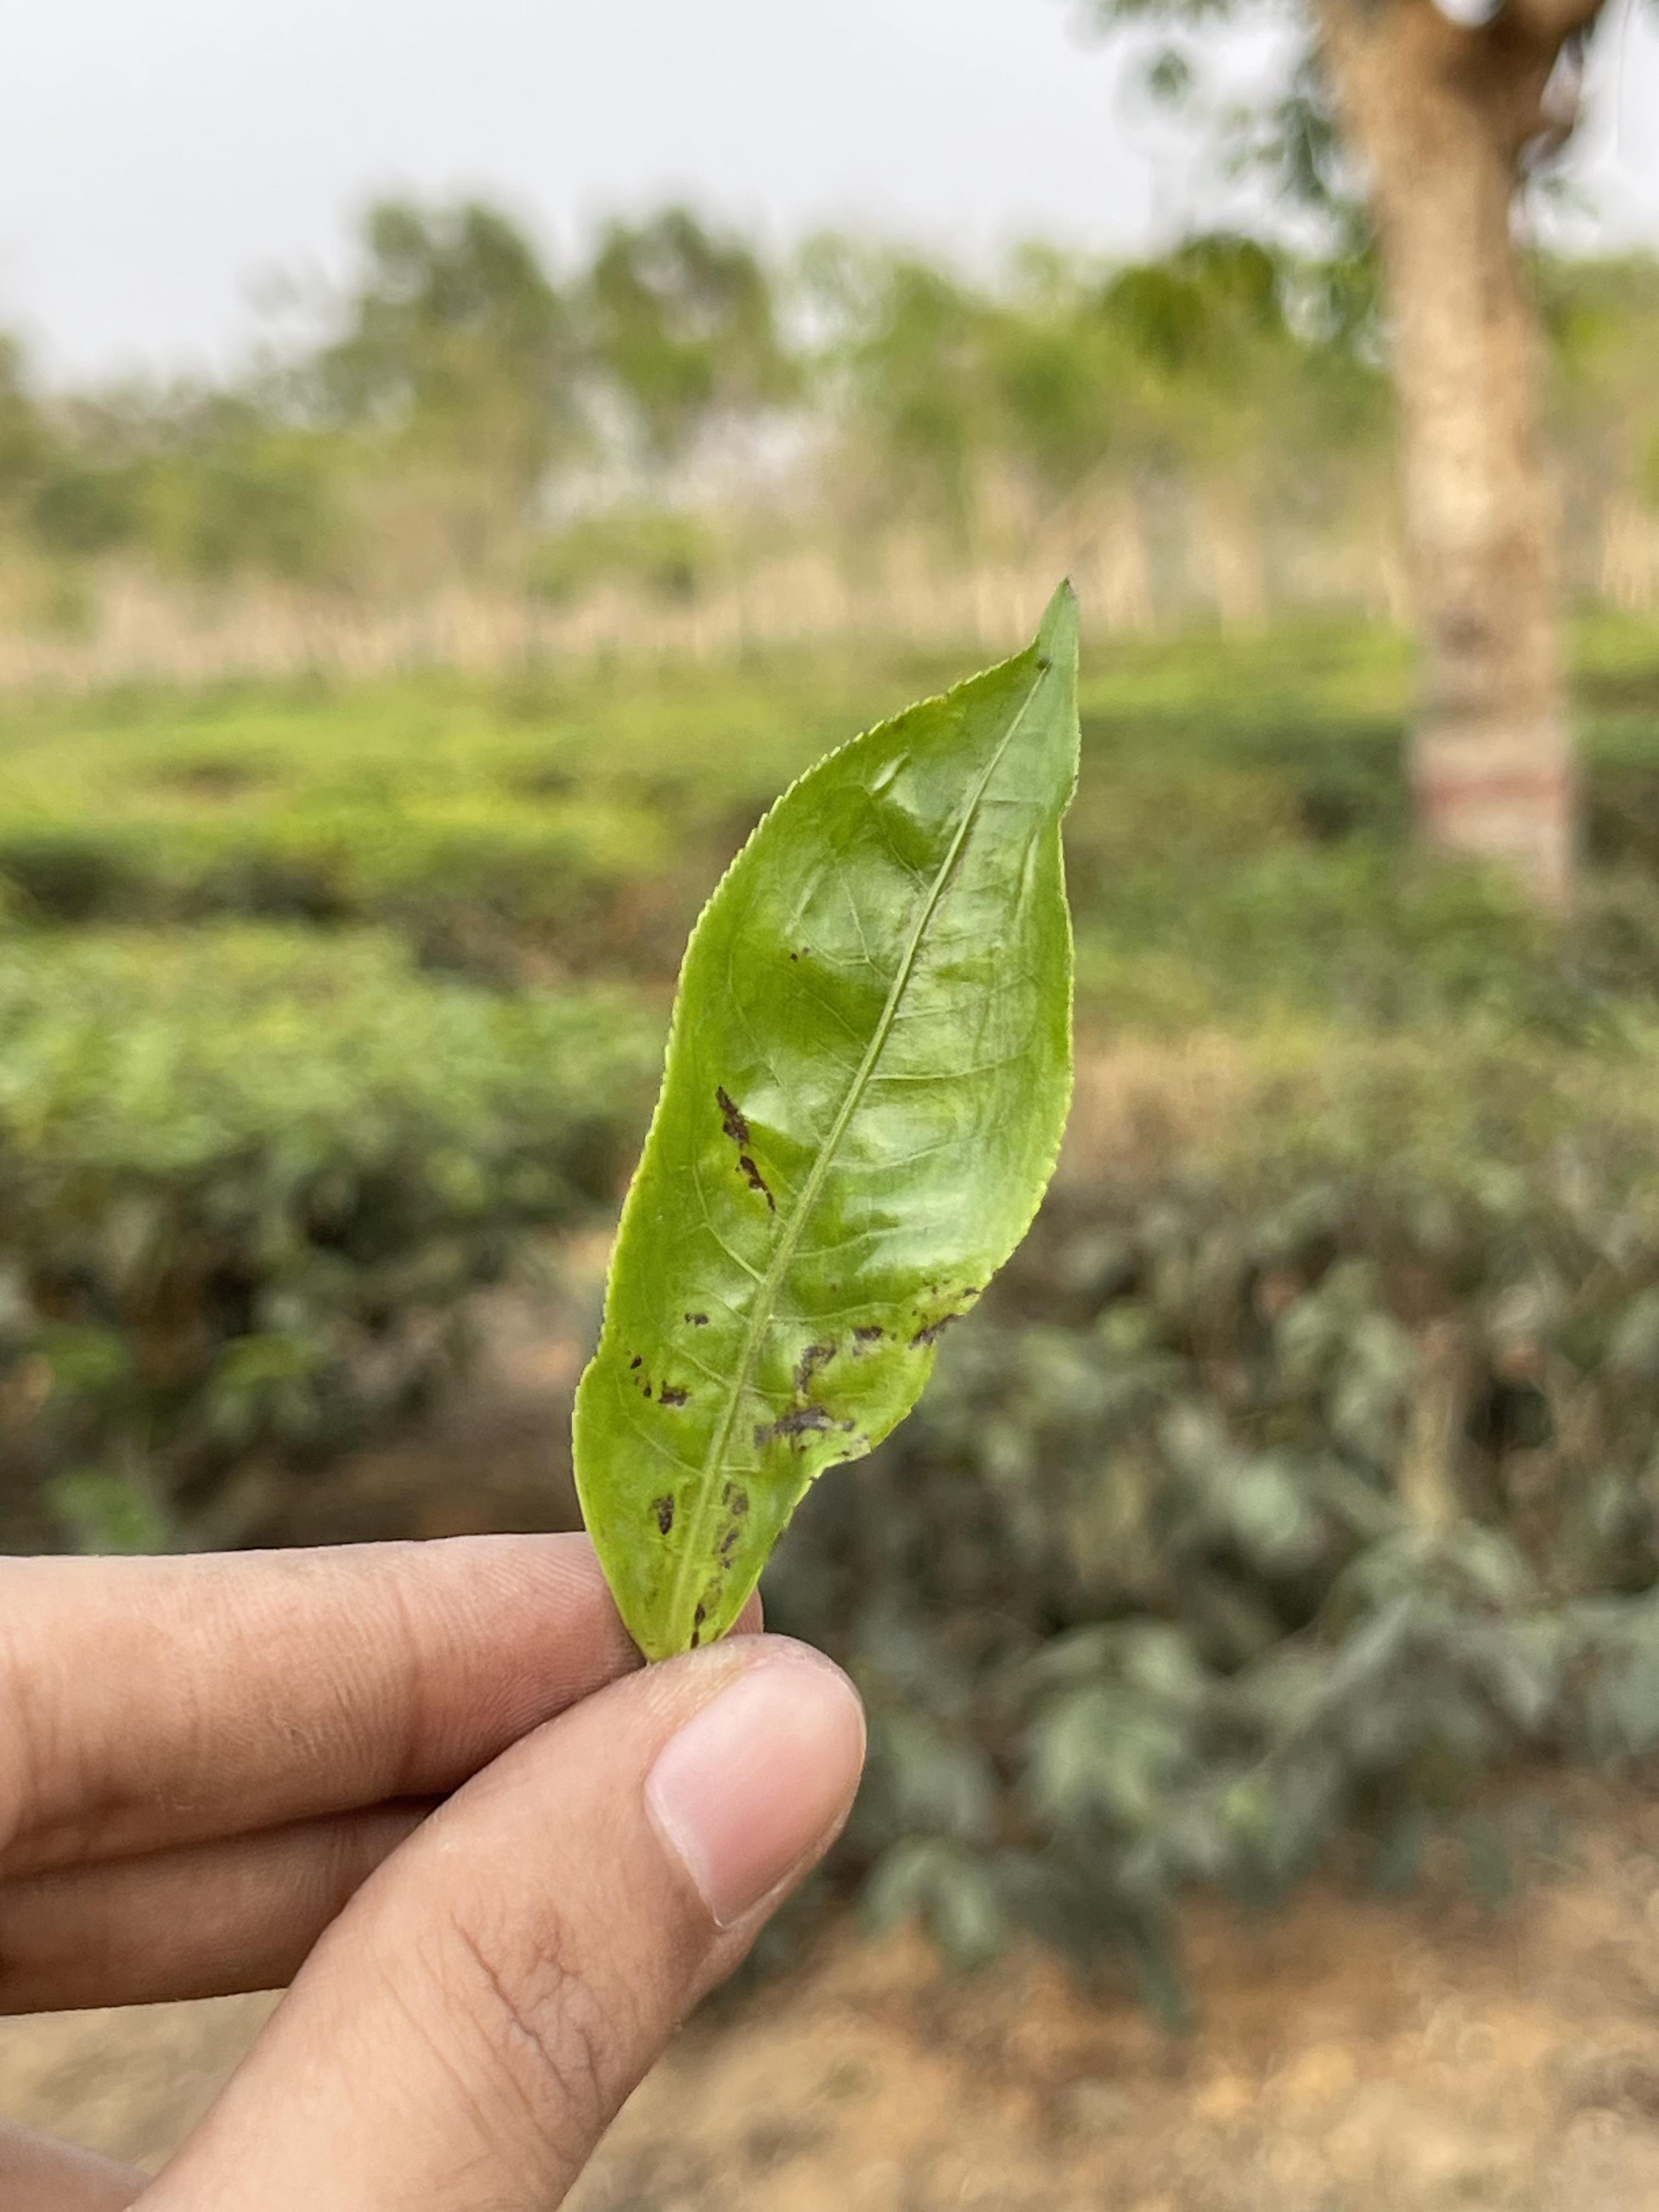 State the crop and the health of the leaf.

tea, helopeltis
